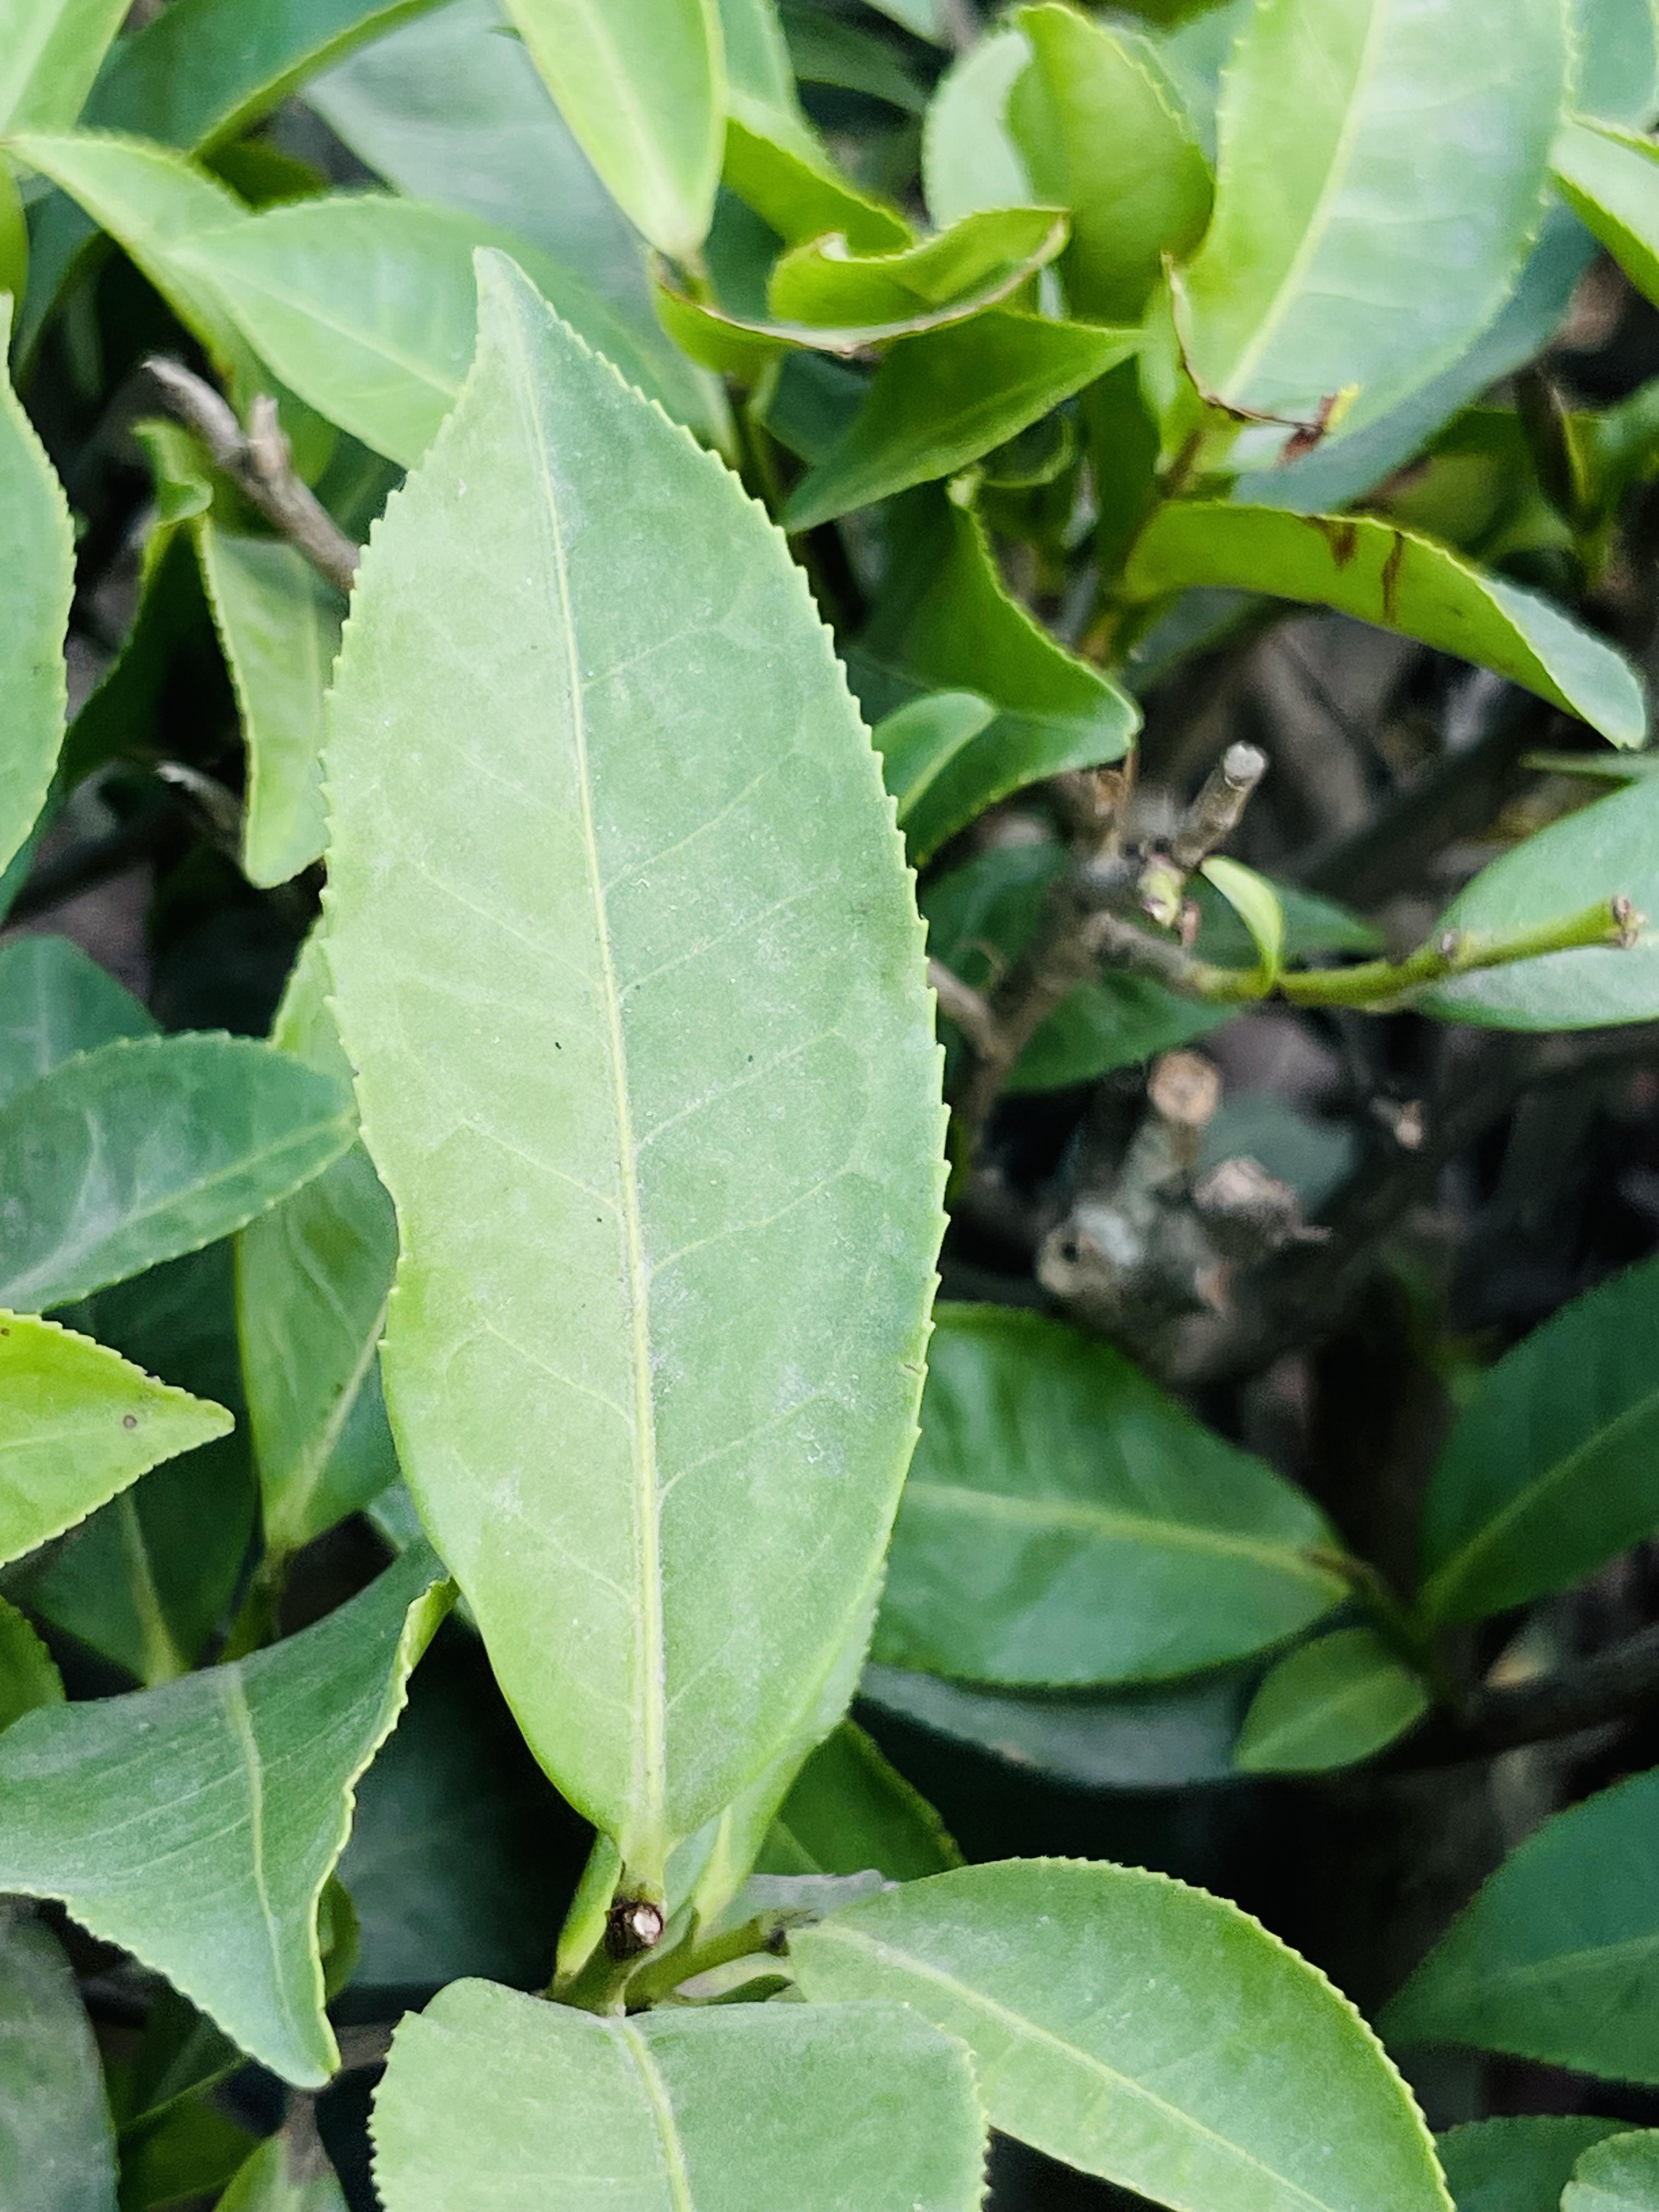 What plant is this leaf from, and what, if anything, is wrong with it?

tea, healthy leaf
